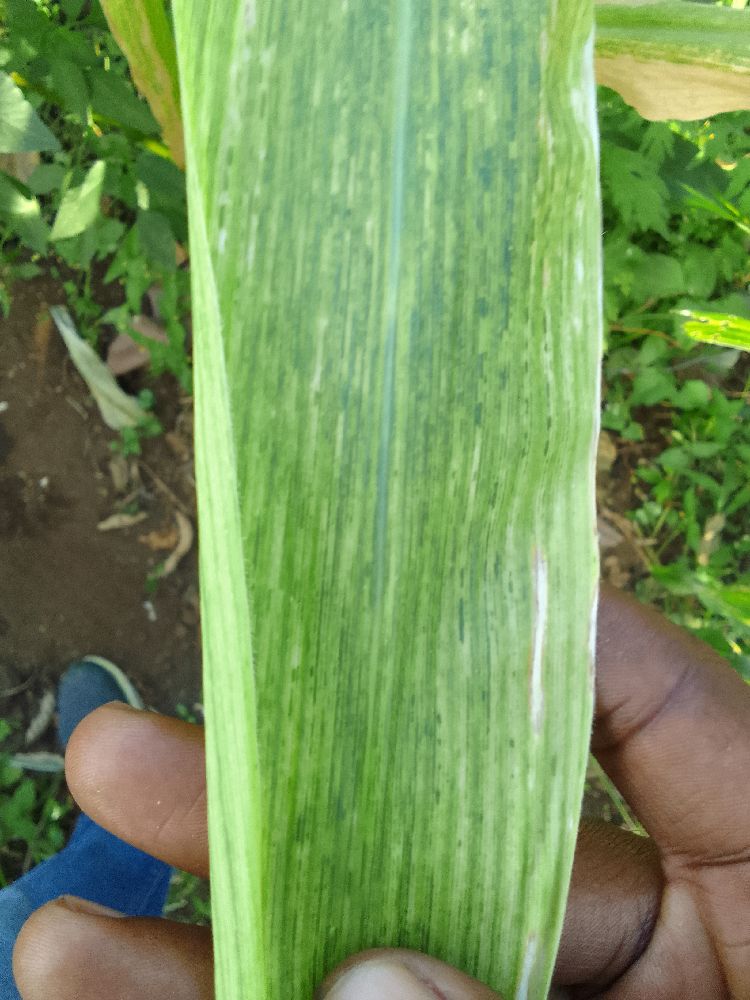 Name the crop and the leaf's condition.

maize, maize lethal necrosis
